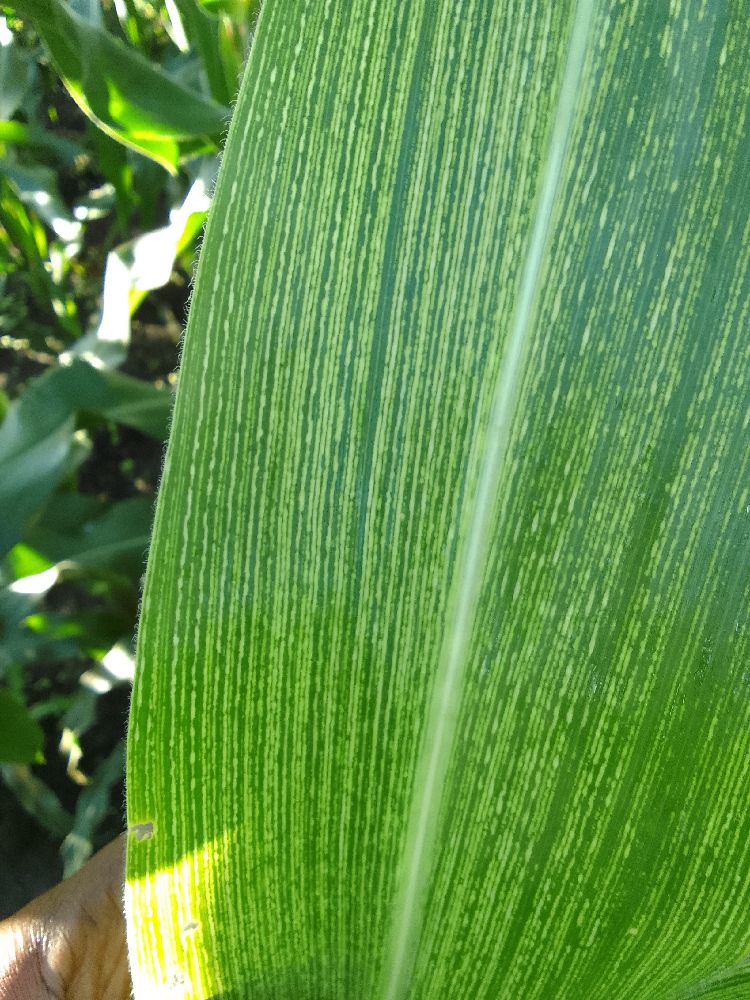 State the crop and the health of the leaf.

maize, maize streak virus
